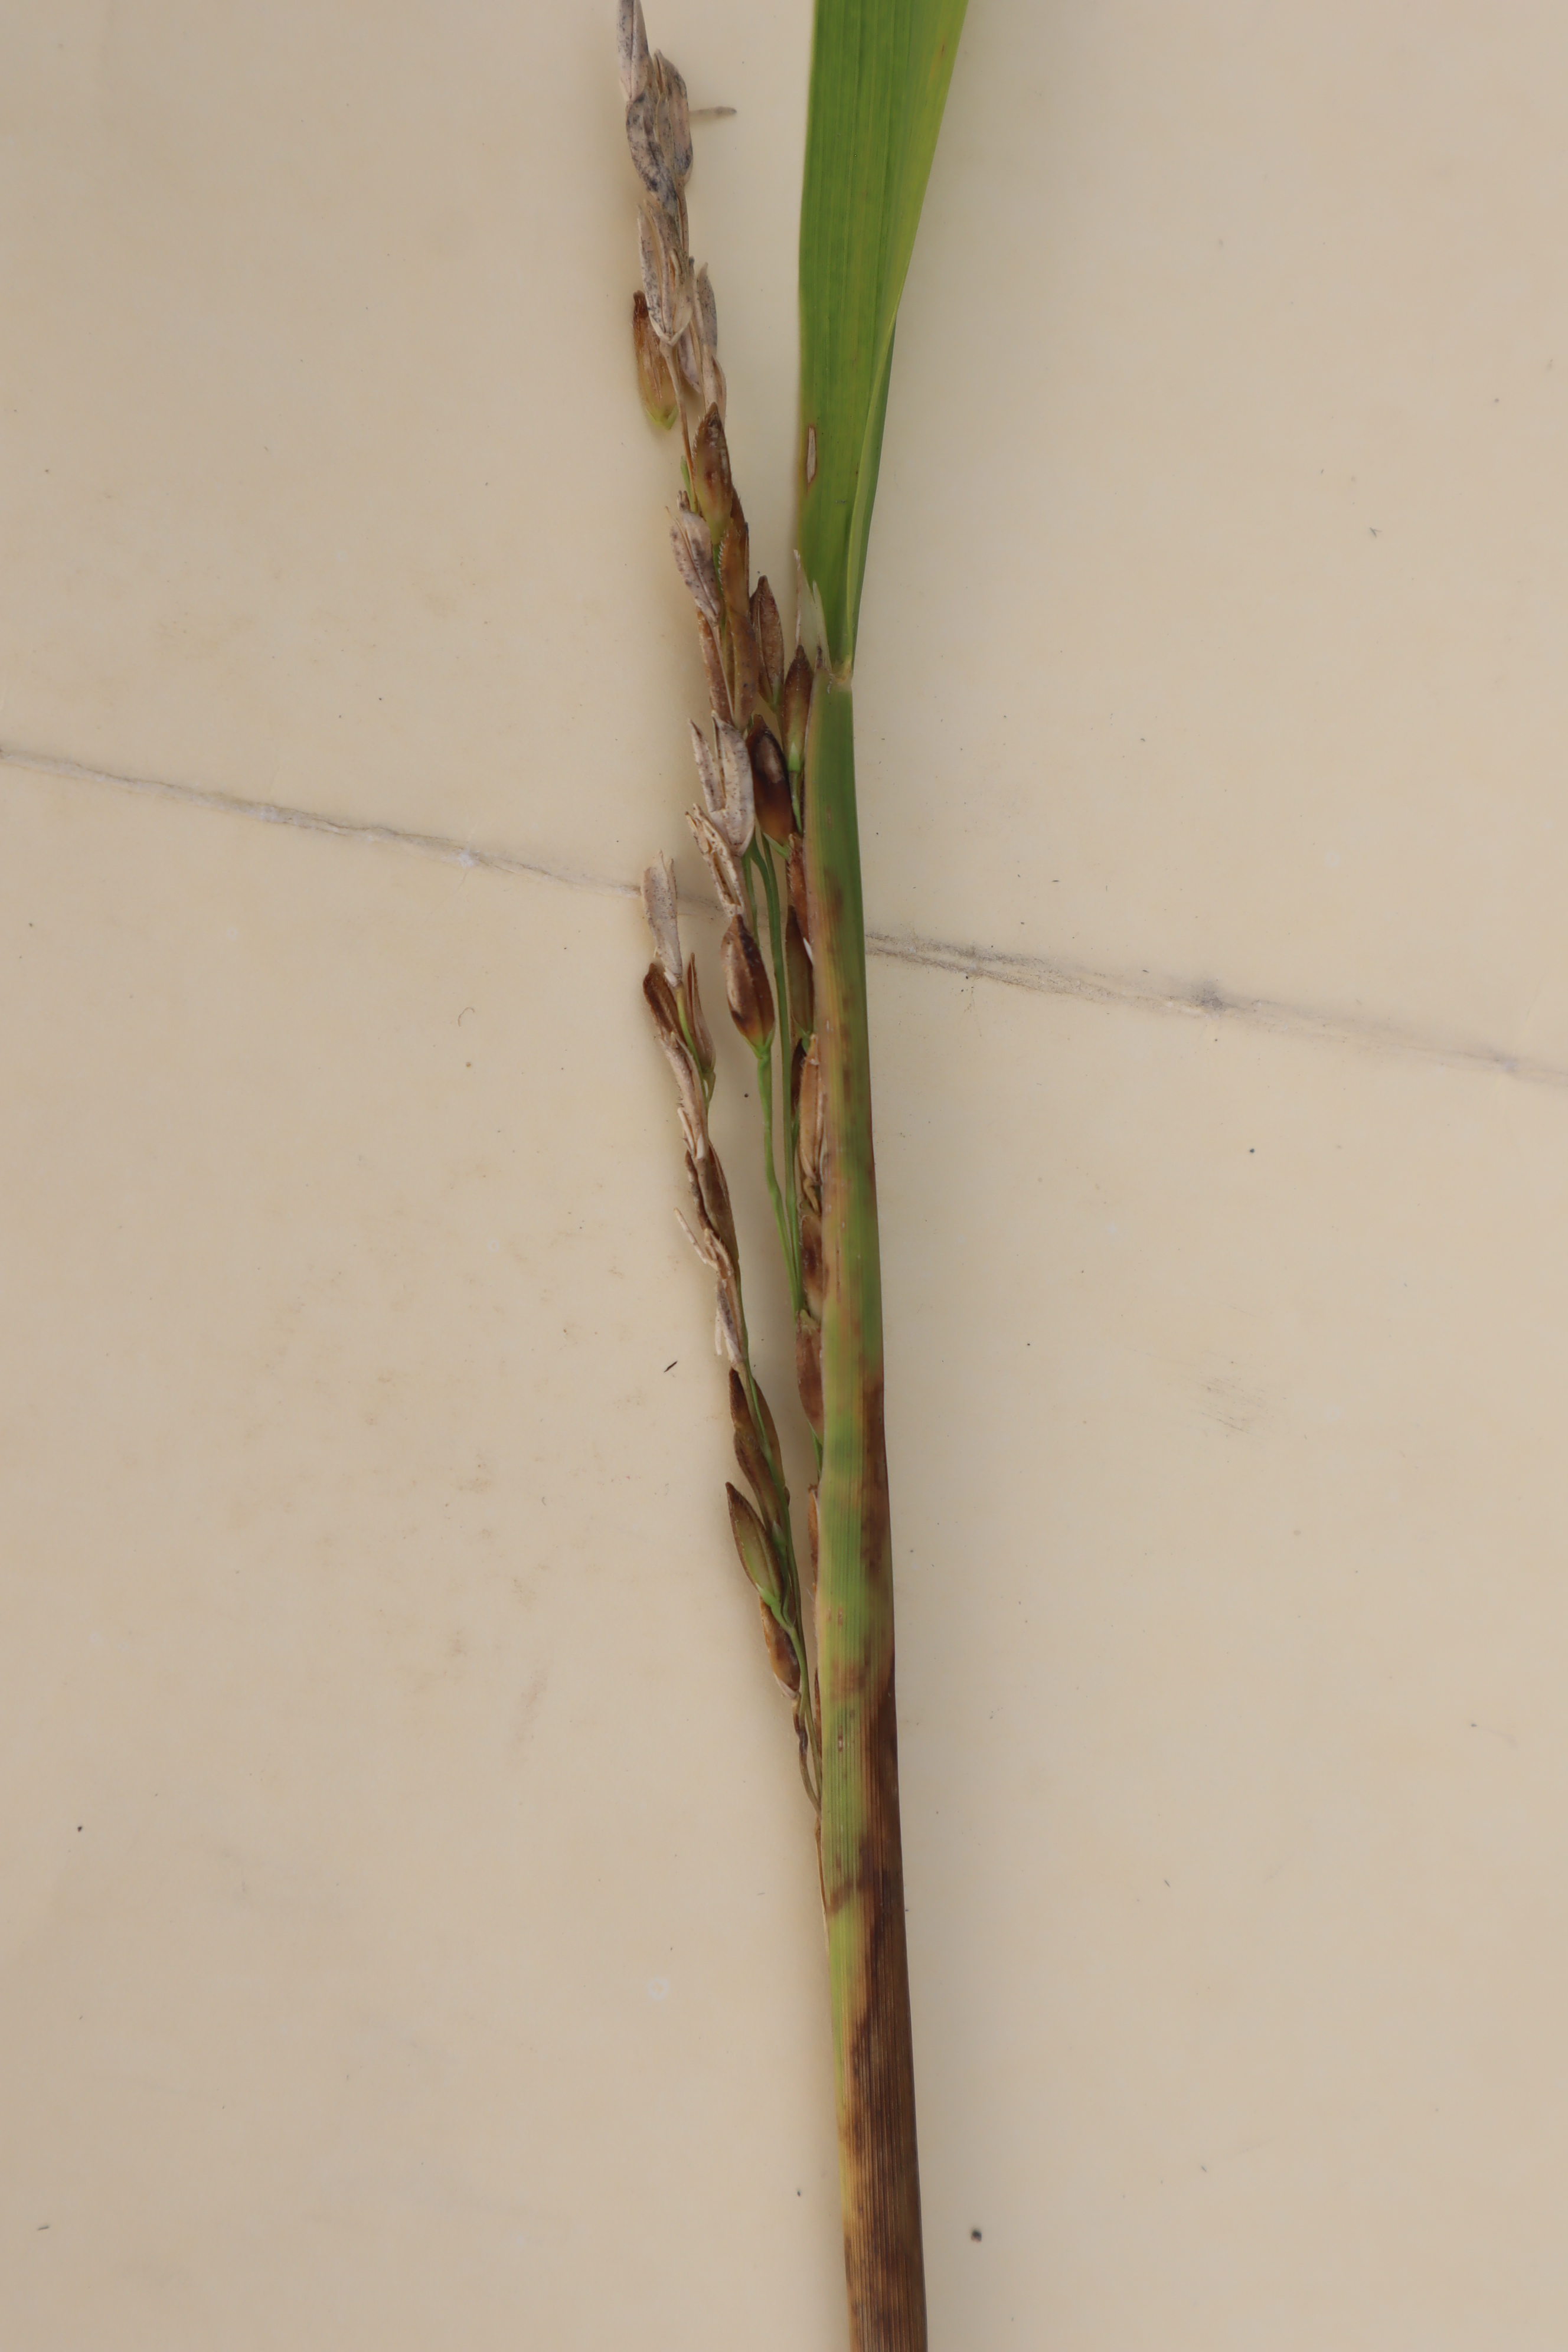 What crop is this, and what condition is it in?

rice, sarocladium oryzae
